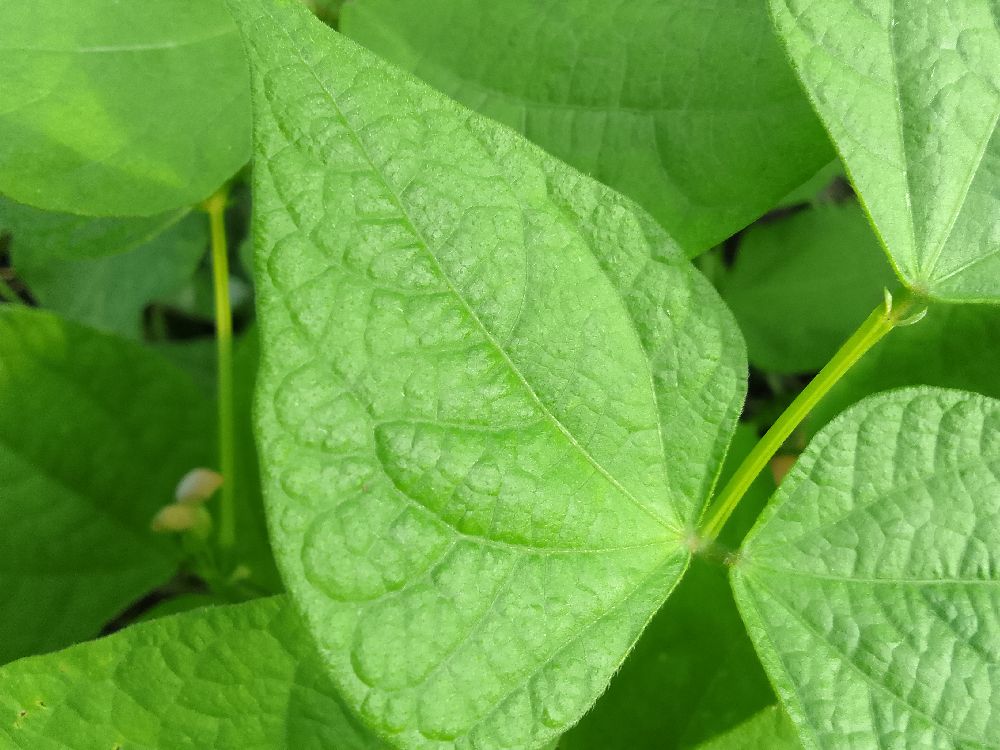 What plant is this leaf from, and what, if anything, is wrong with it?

common bean, healthy
